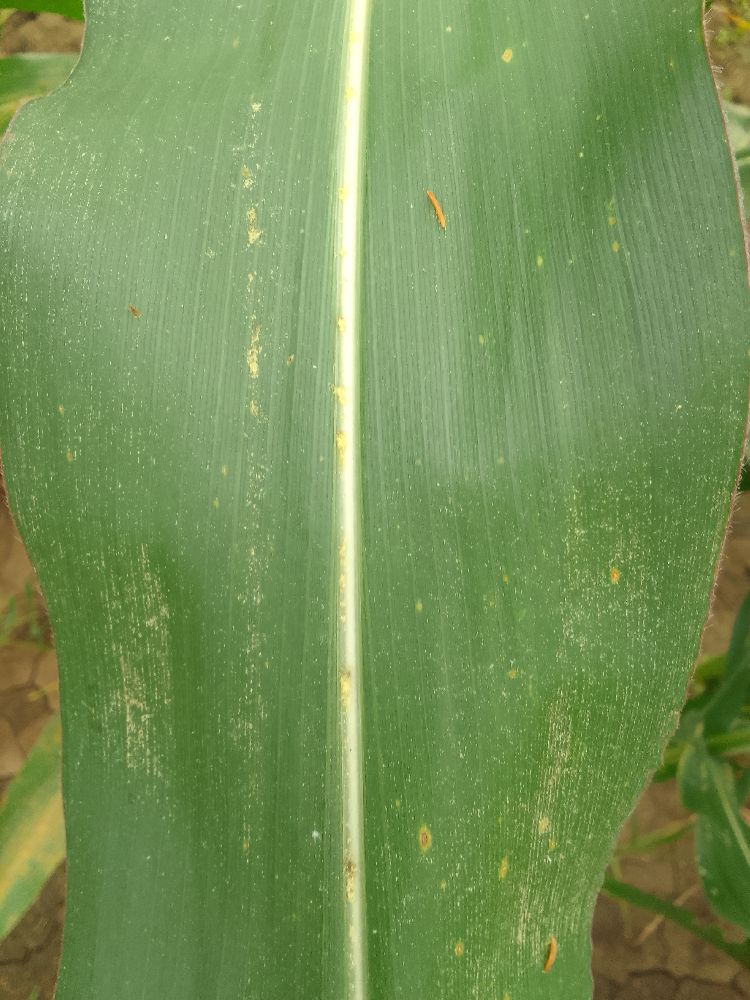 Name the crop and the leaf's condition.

maize, healthy
